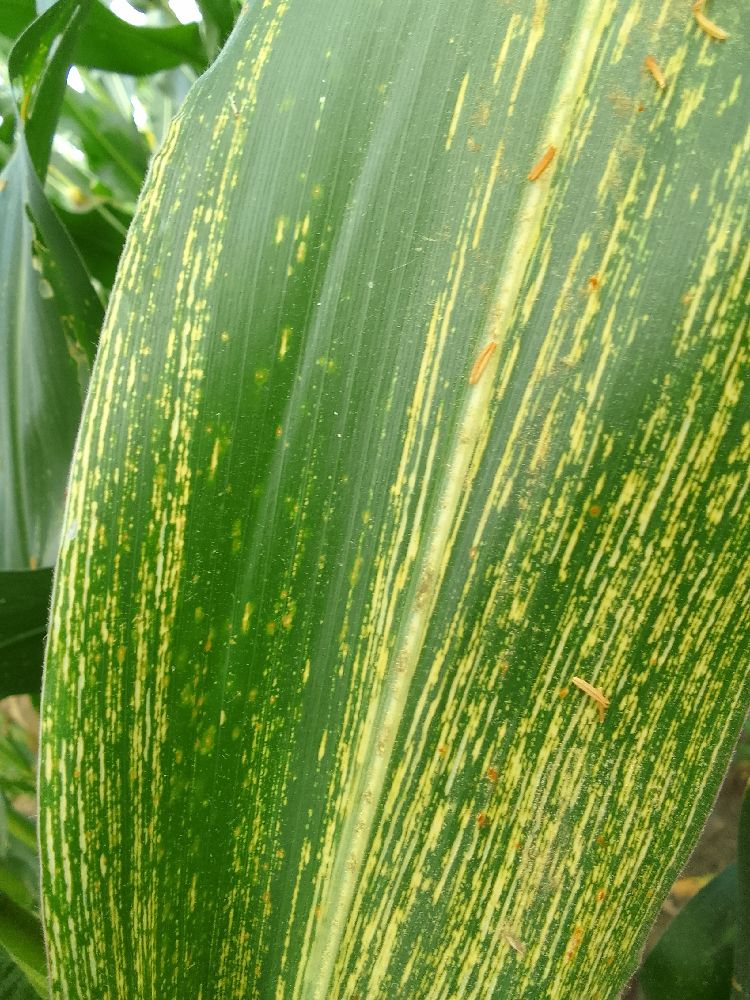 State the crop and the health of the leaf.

maize, maize streak virus
